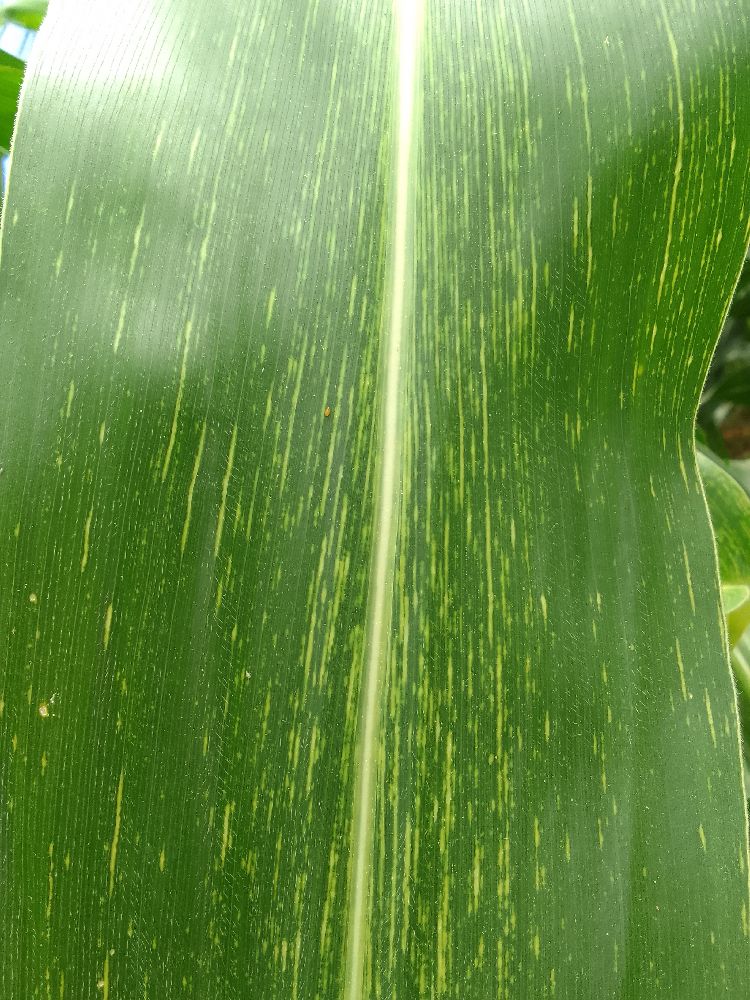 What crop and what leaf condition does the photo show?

maize, maize streak virus
